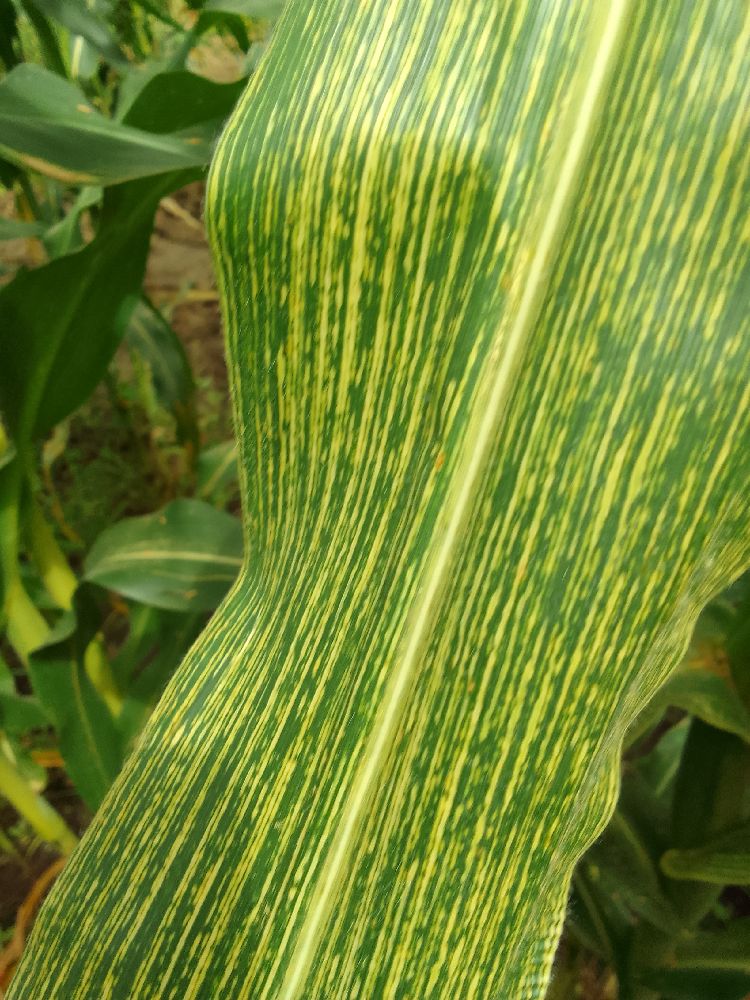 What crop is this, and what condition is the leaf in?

maize, maize streak virus
